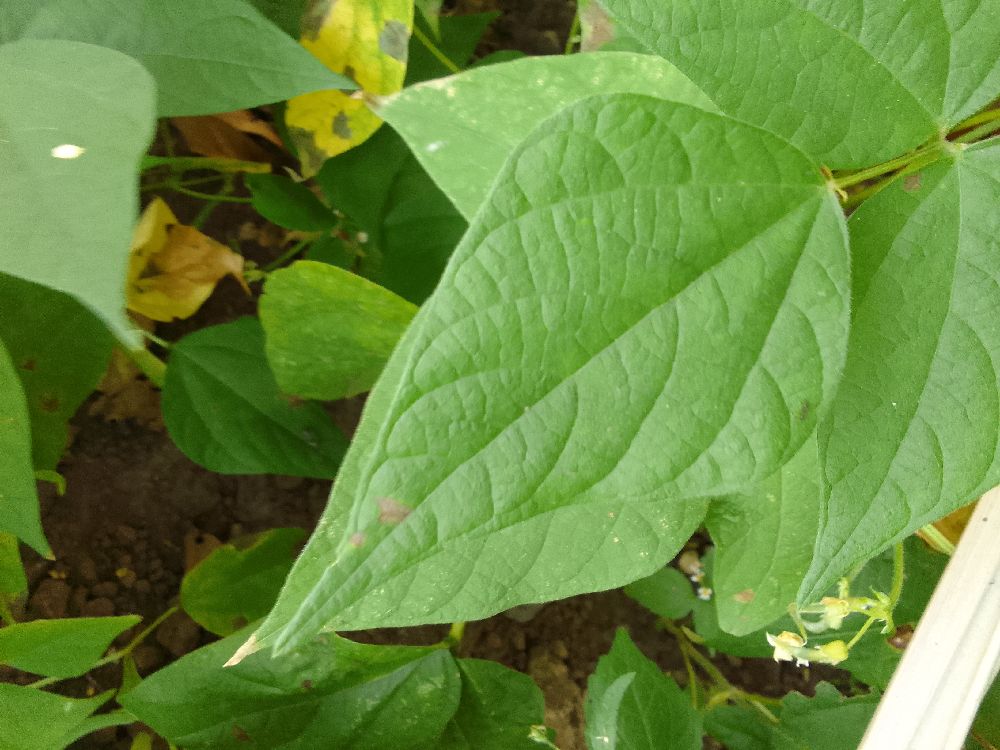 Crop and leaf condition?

common bean, healthy
